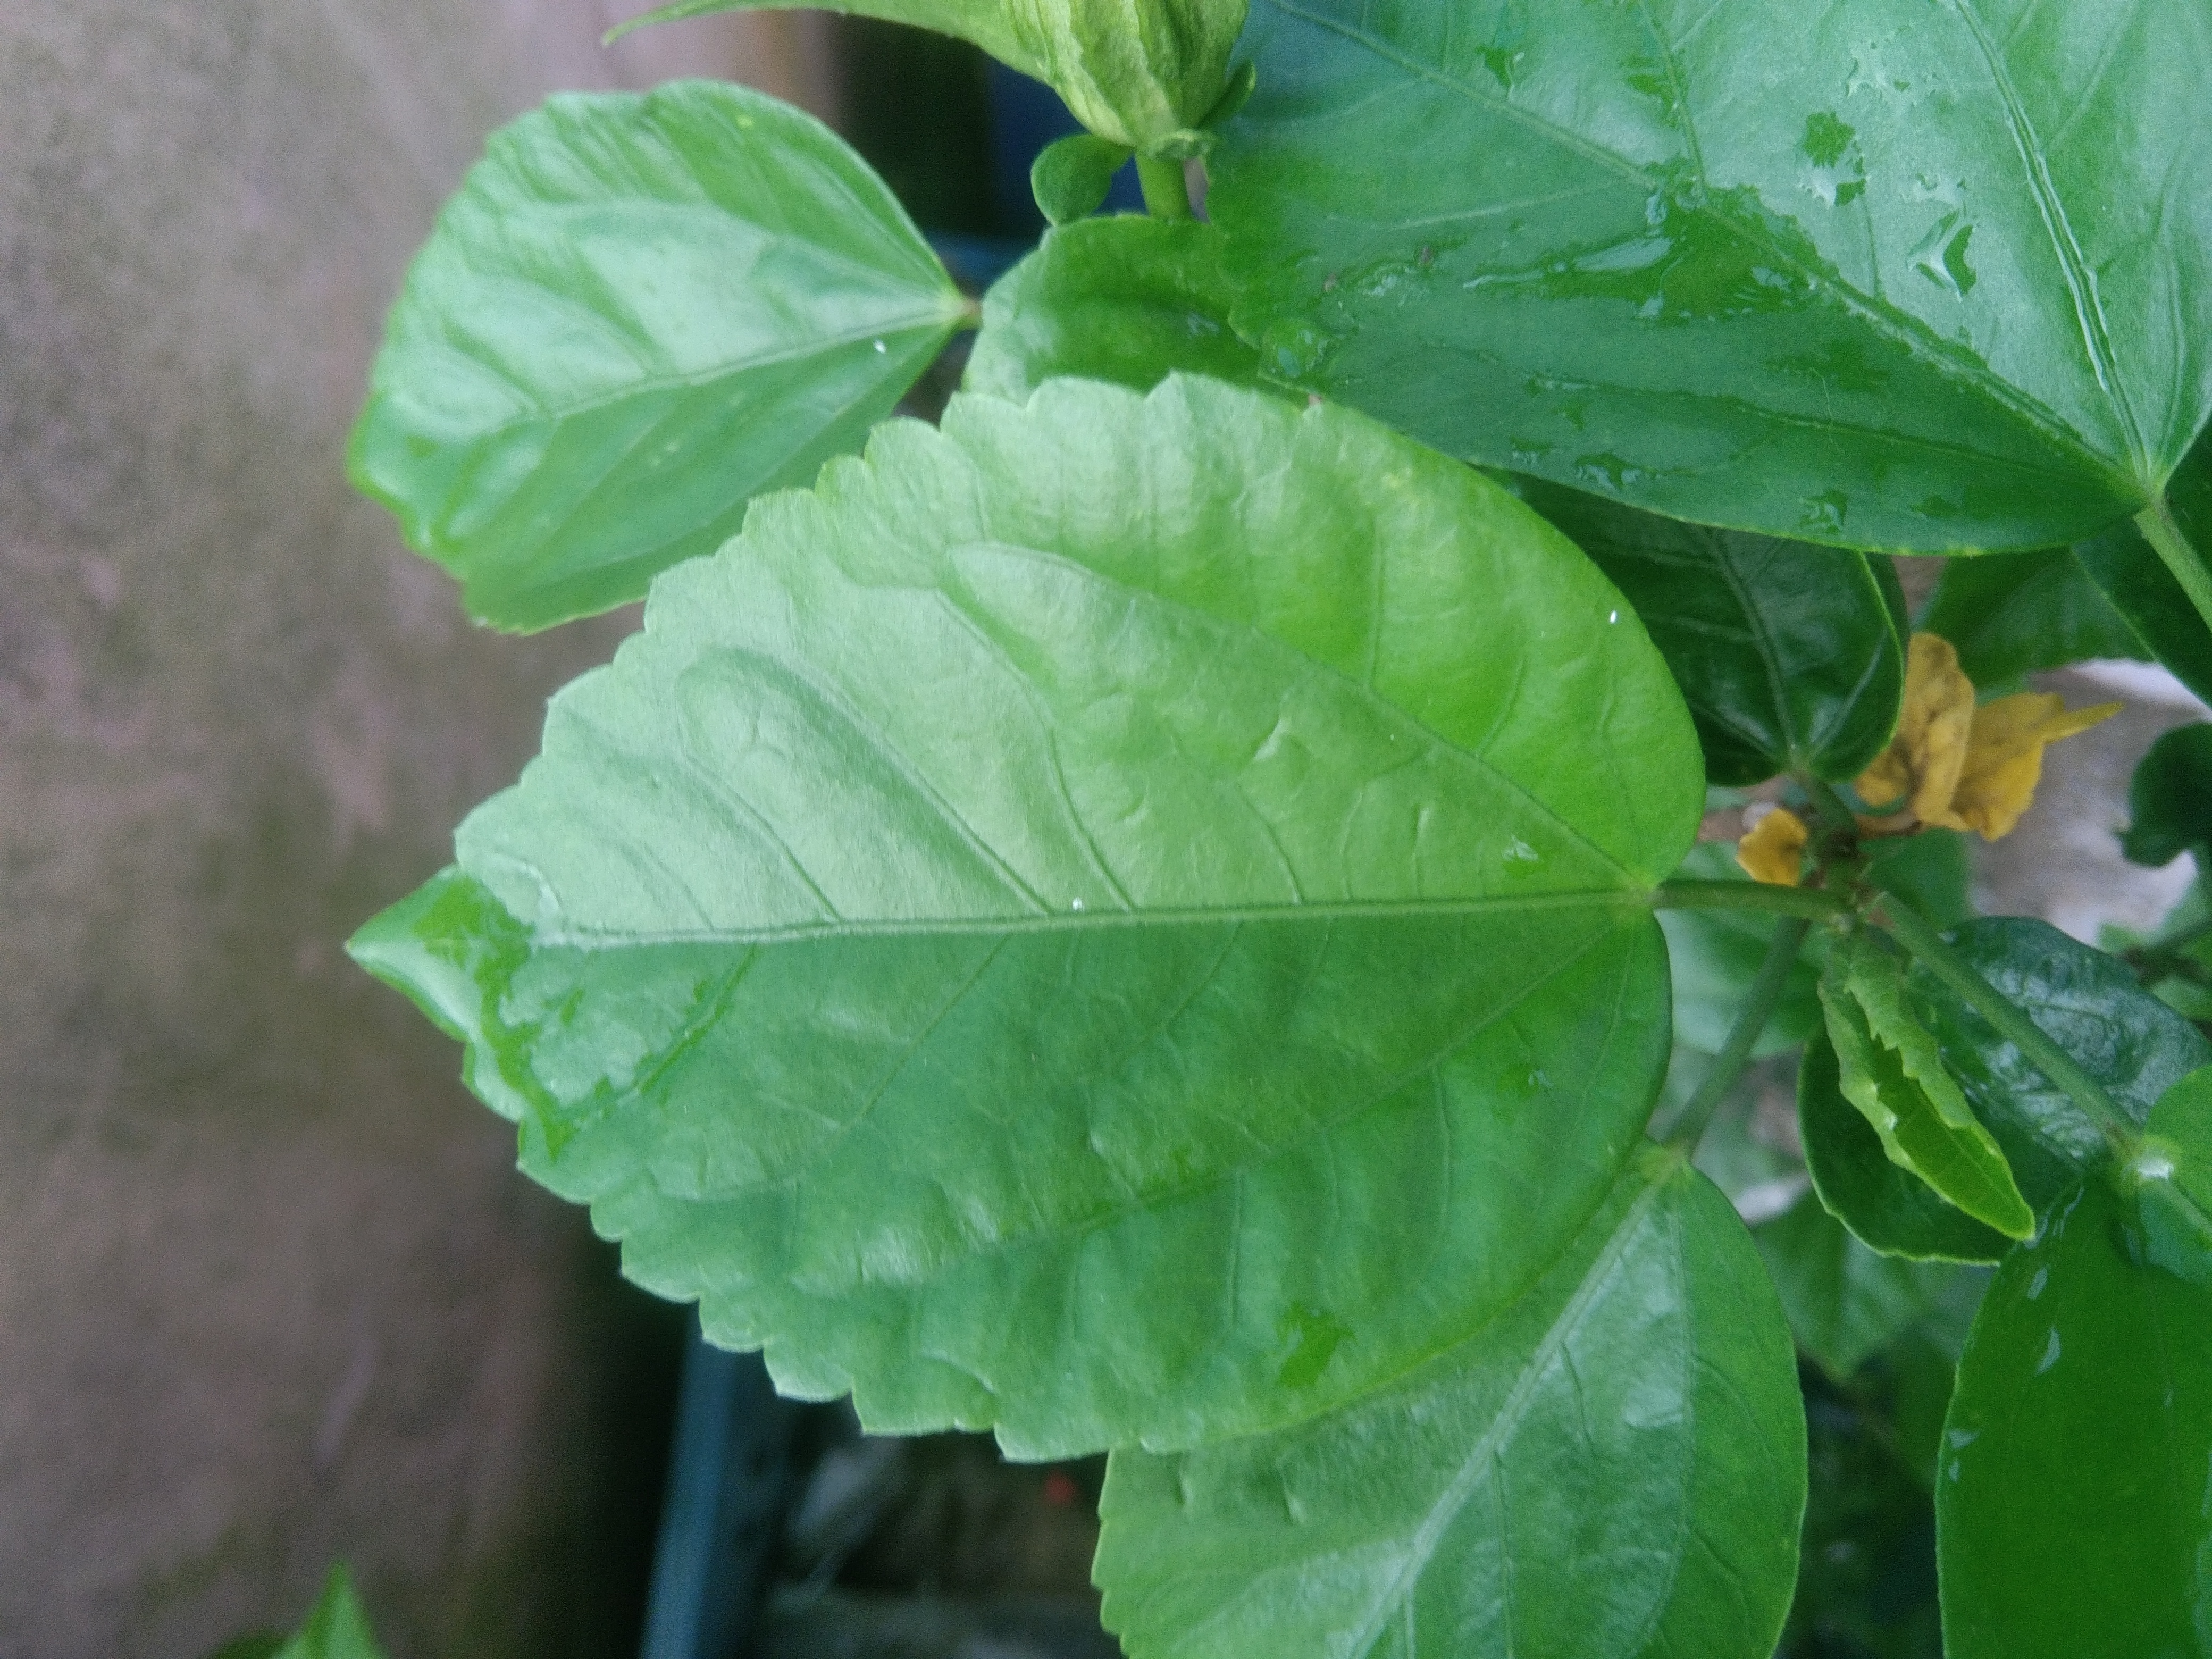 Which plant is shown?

hibiscus
